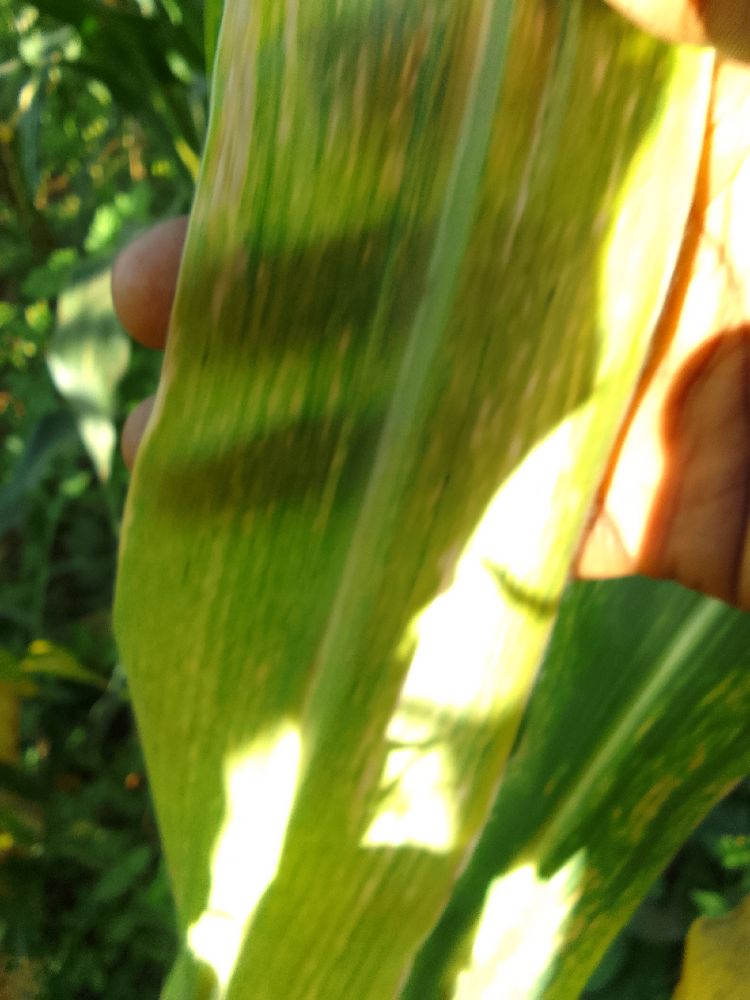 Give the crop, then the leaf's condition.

maize, maize lethal necrosis
